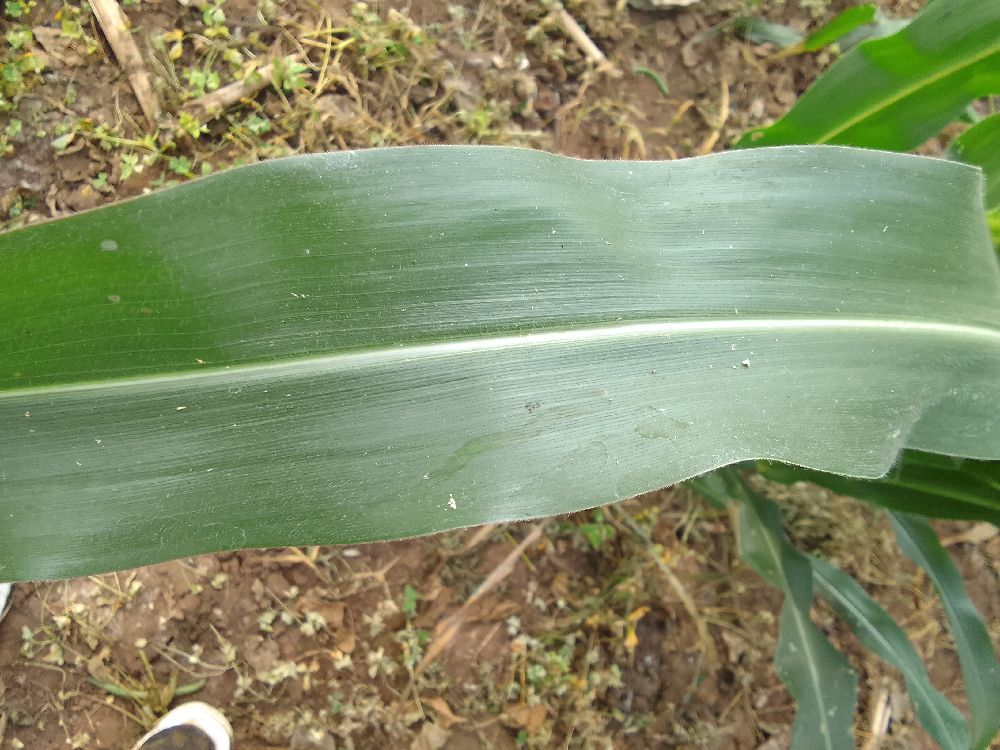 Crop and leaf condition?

maize, healthy
